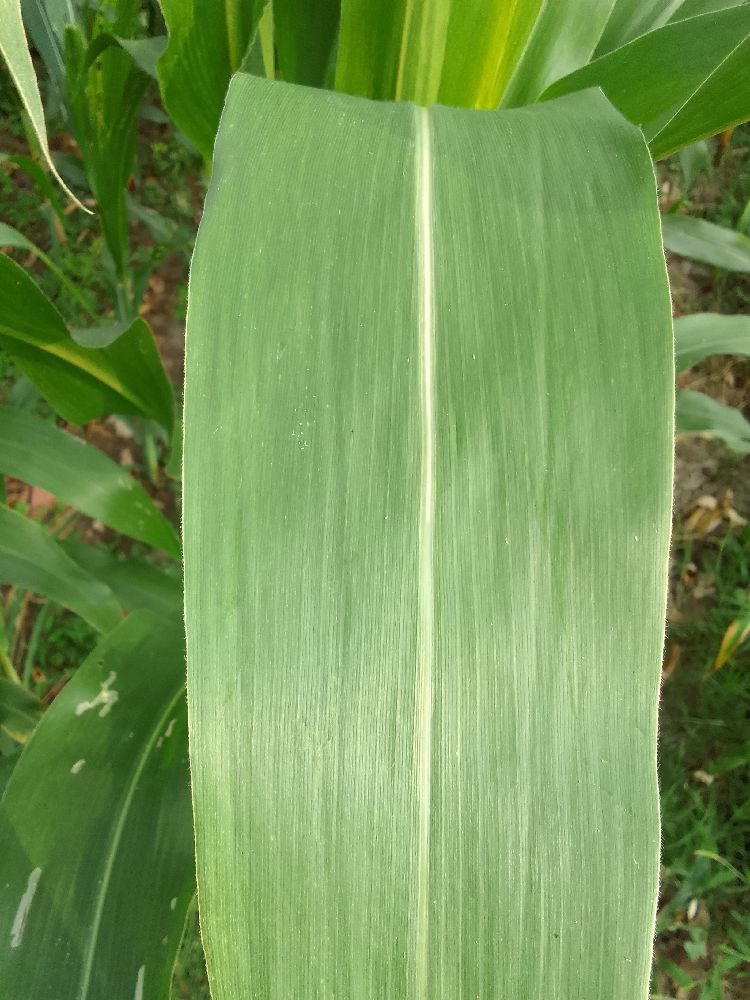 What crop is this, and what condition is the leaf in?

maize, healthy
